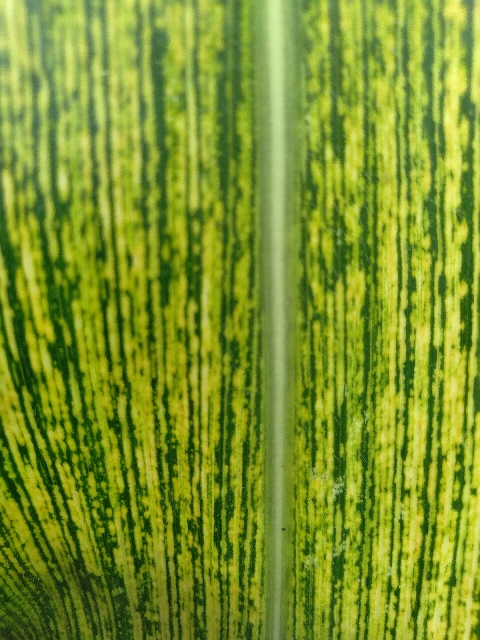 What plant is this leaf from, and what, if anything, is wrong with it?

maize, maize streak virus
